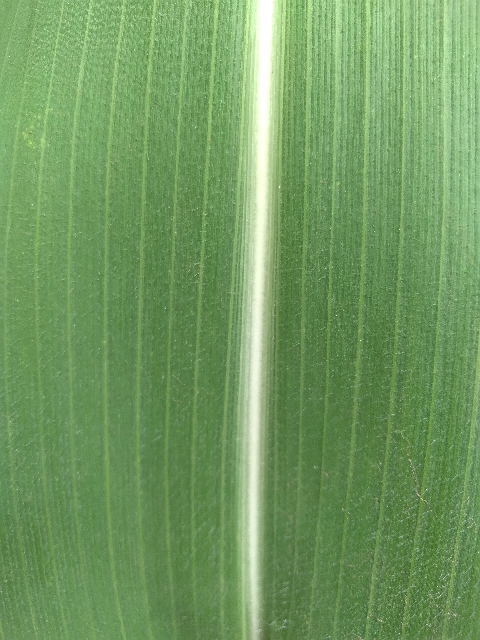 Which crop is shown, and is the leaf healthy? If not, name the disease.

maize, healthy
